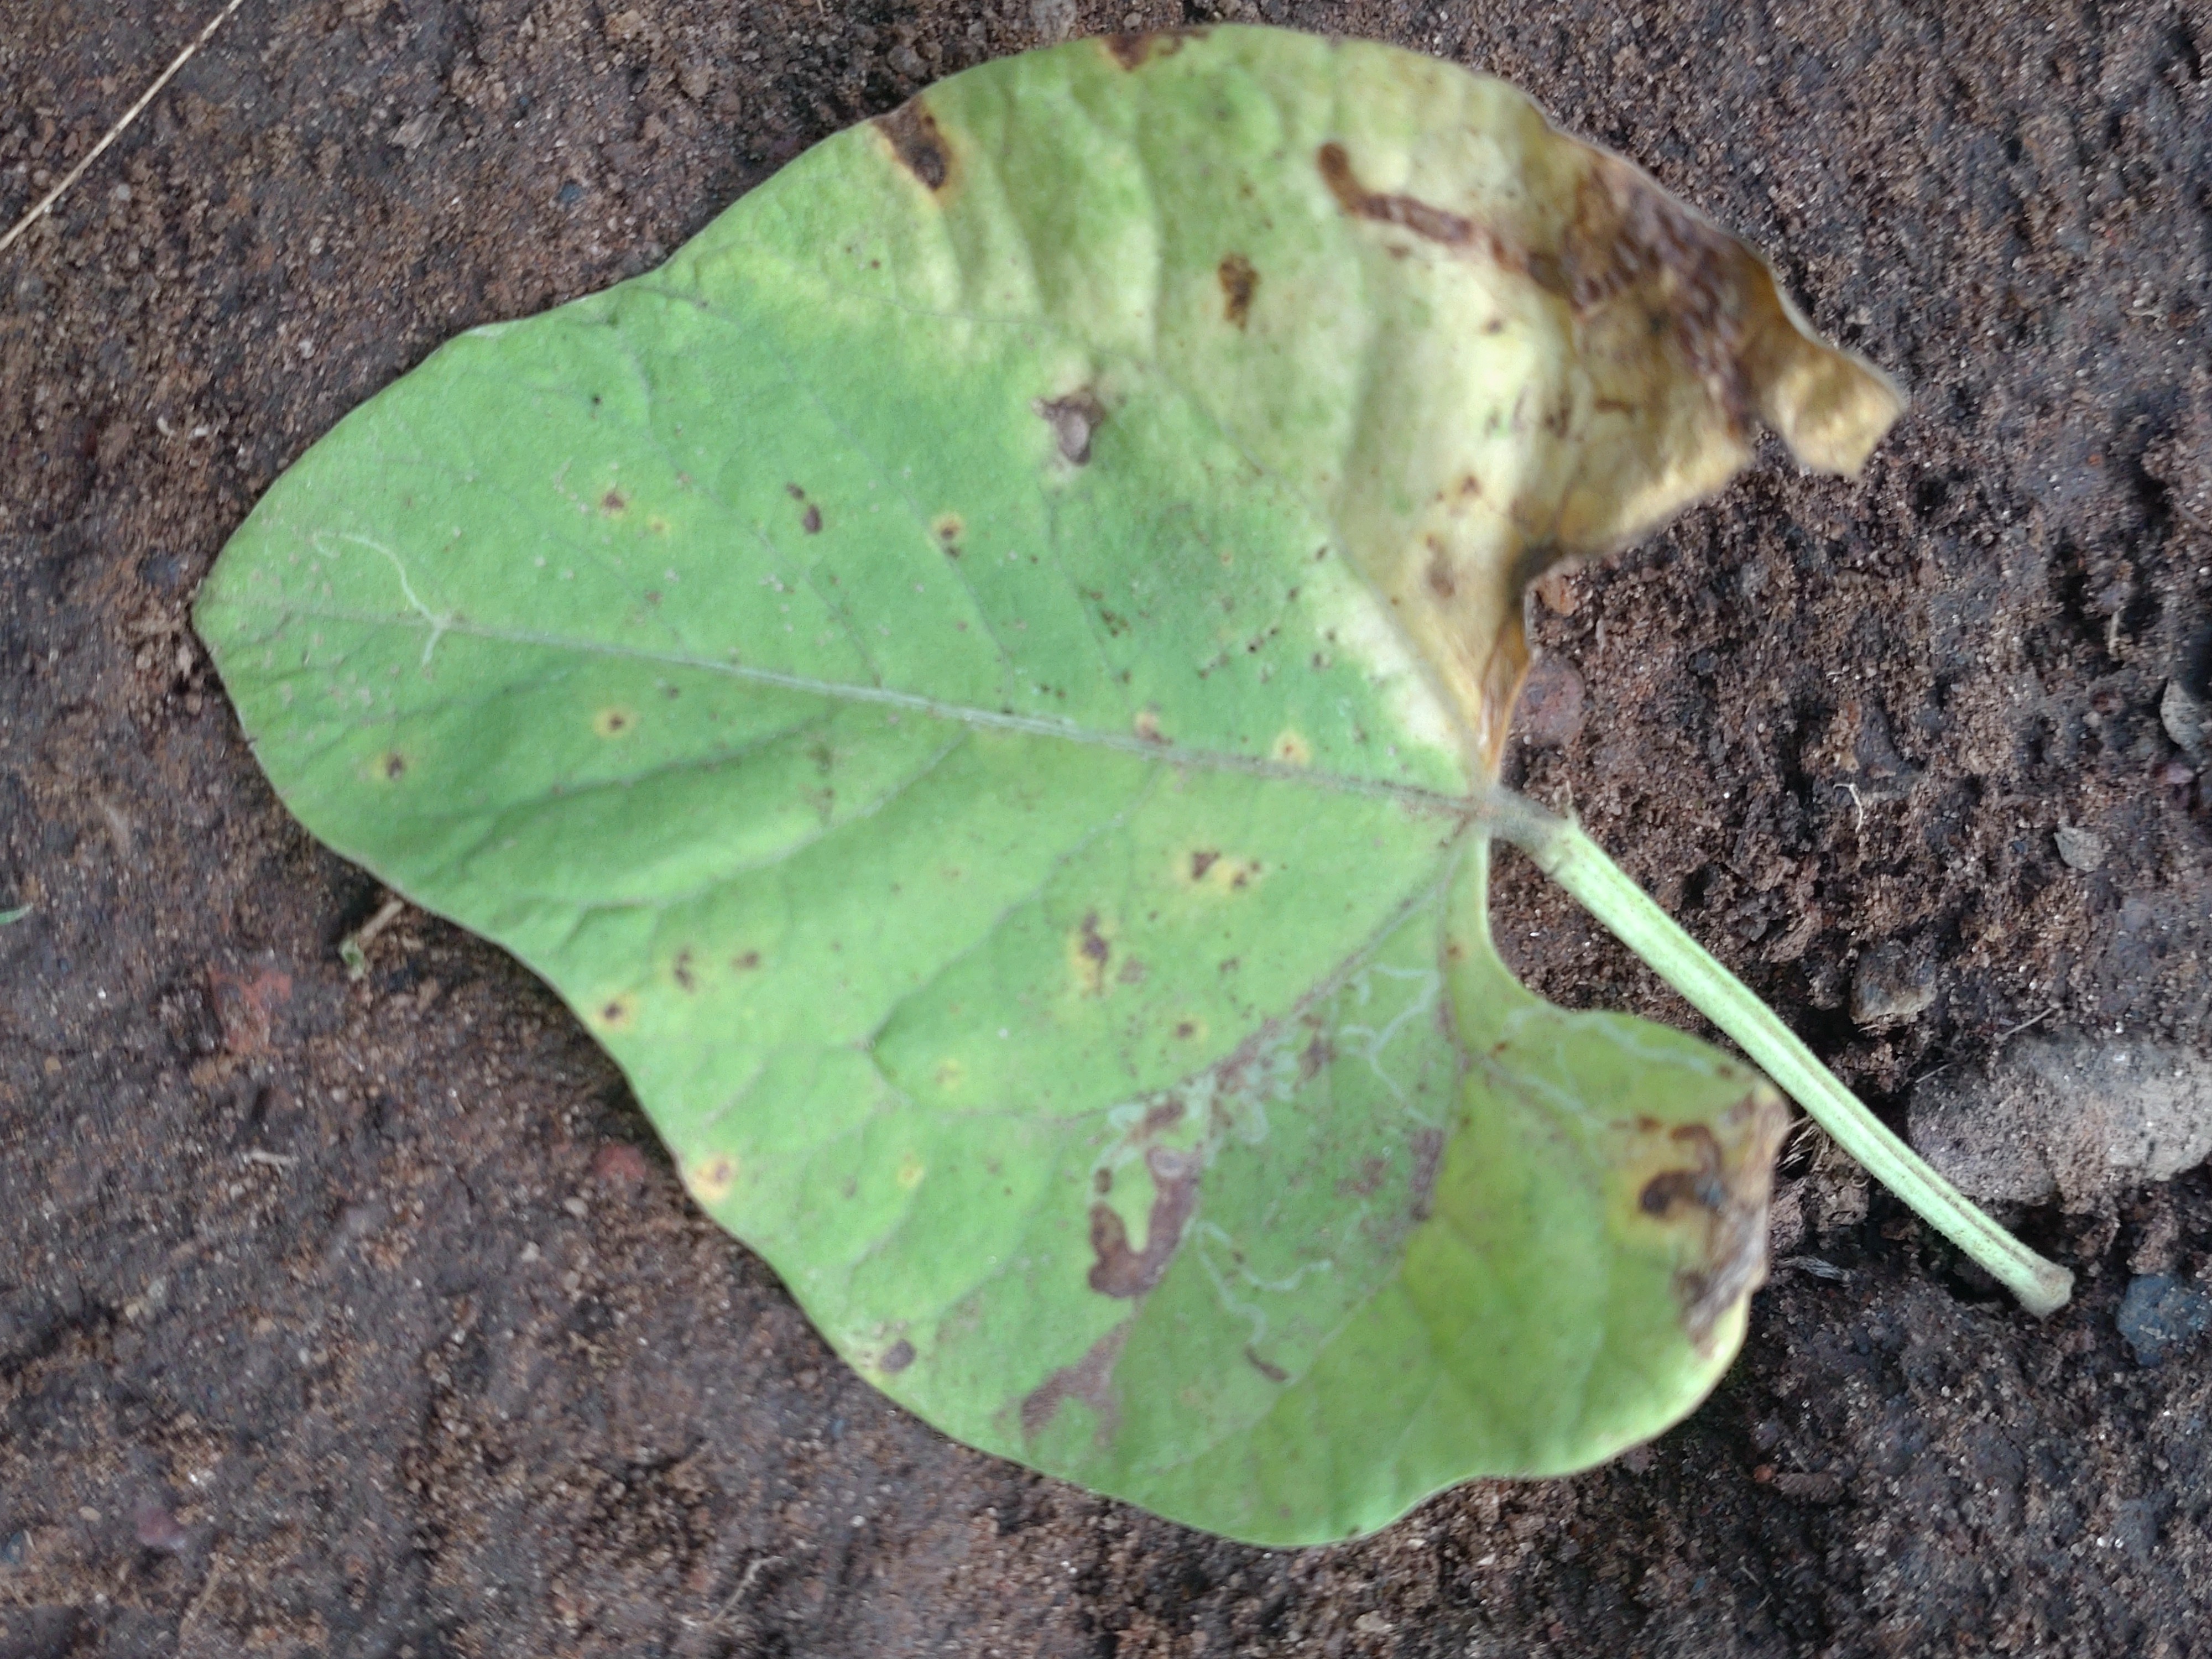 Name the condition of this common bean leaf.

anthracnose
